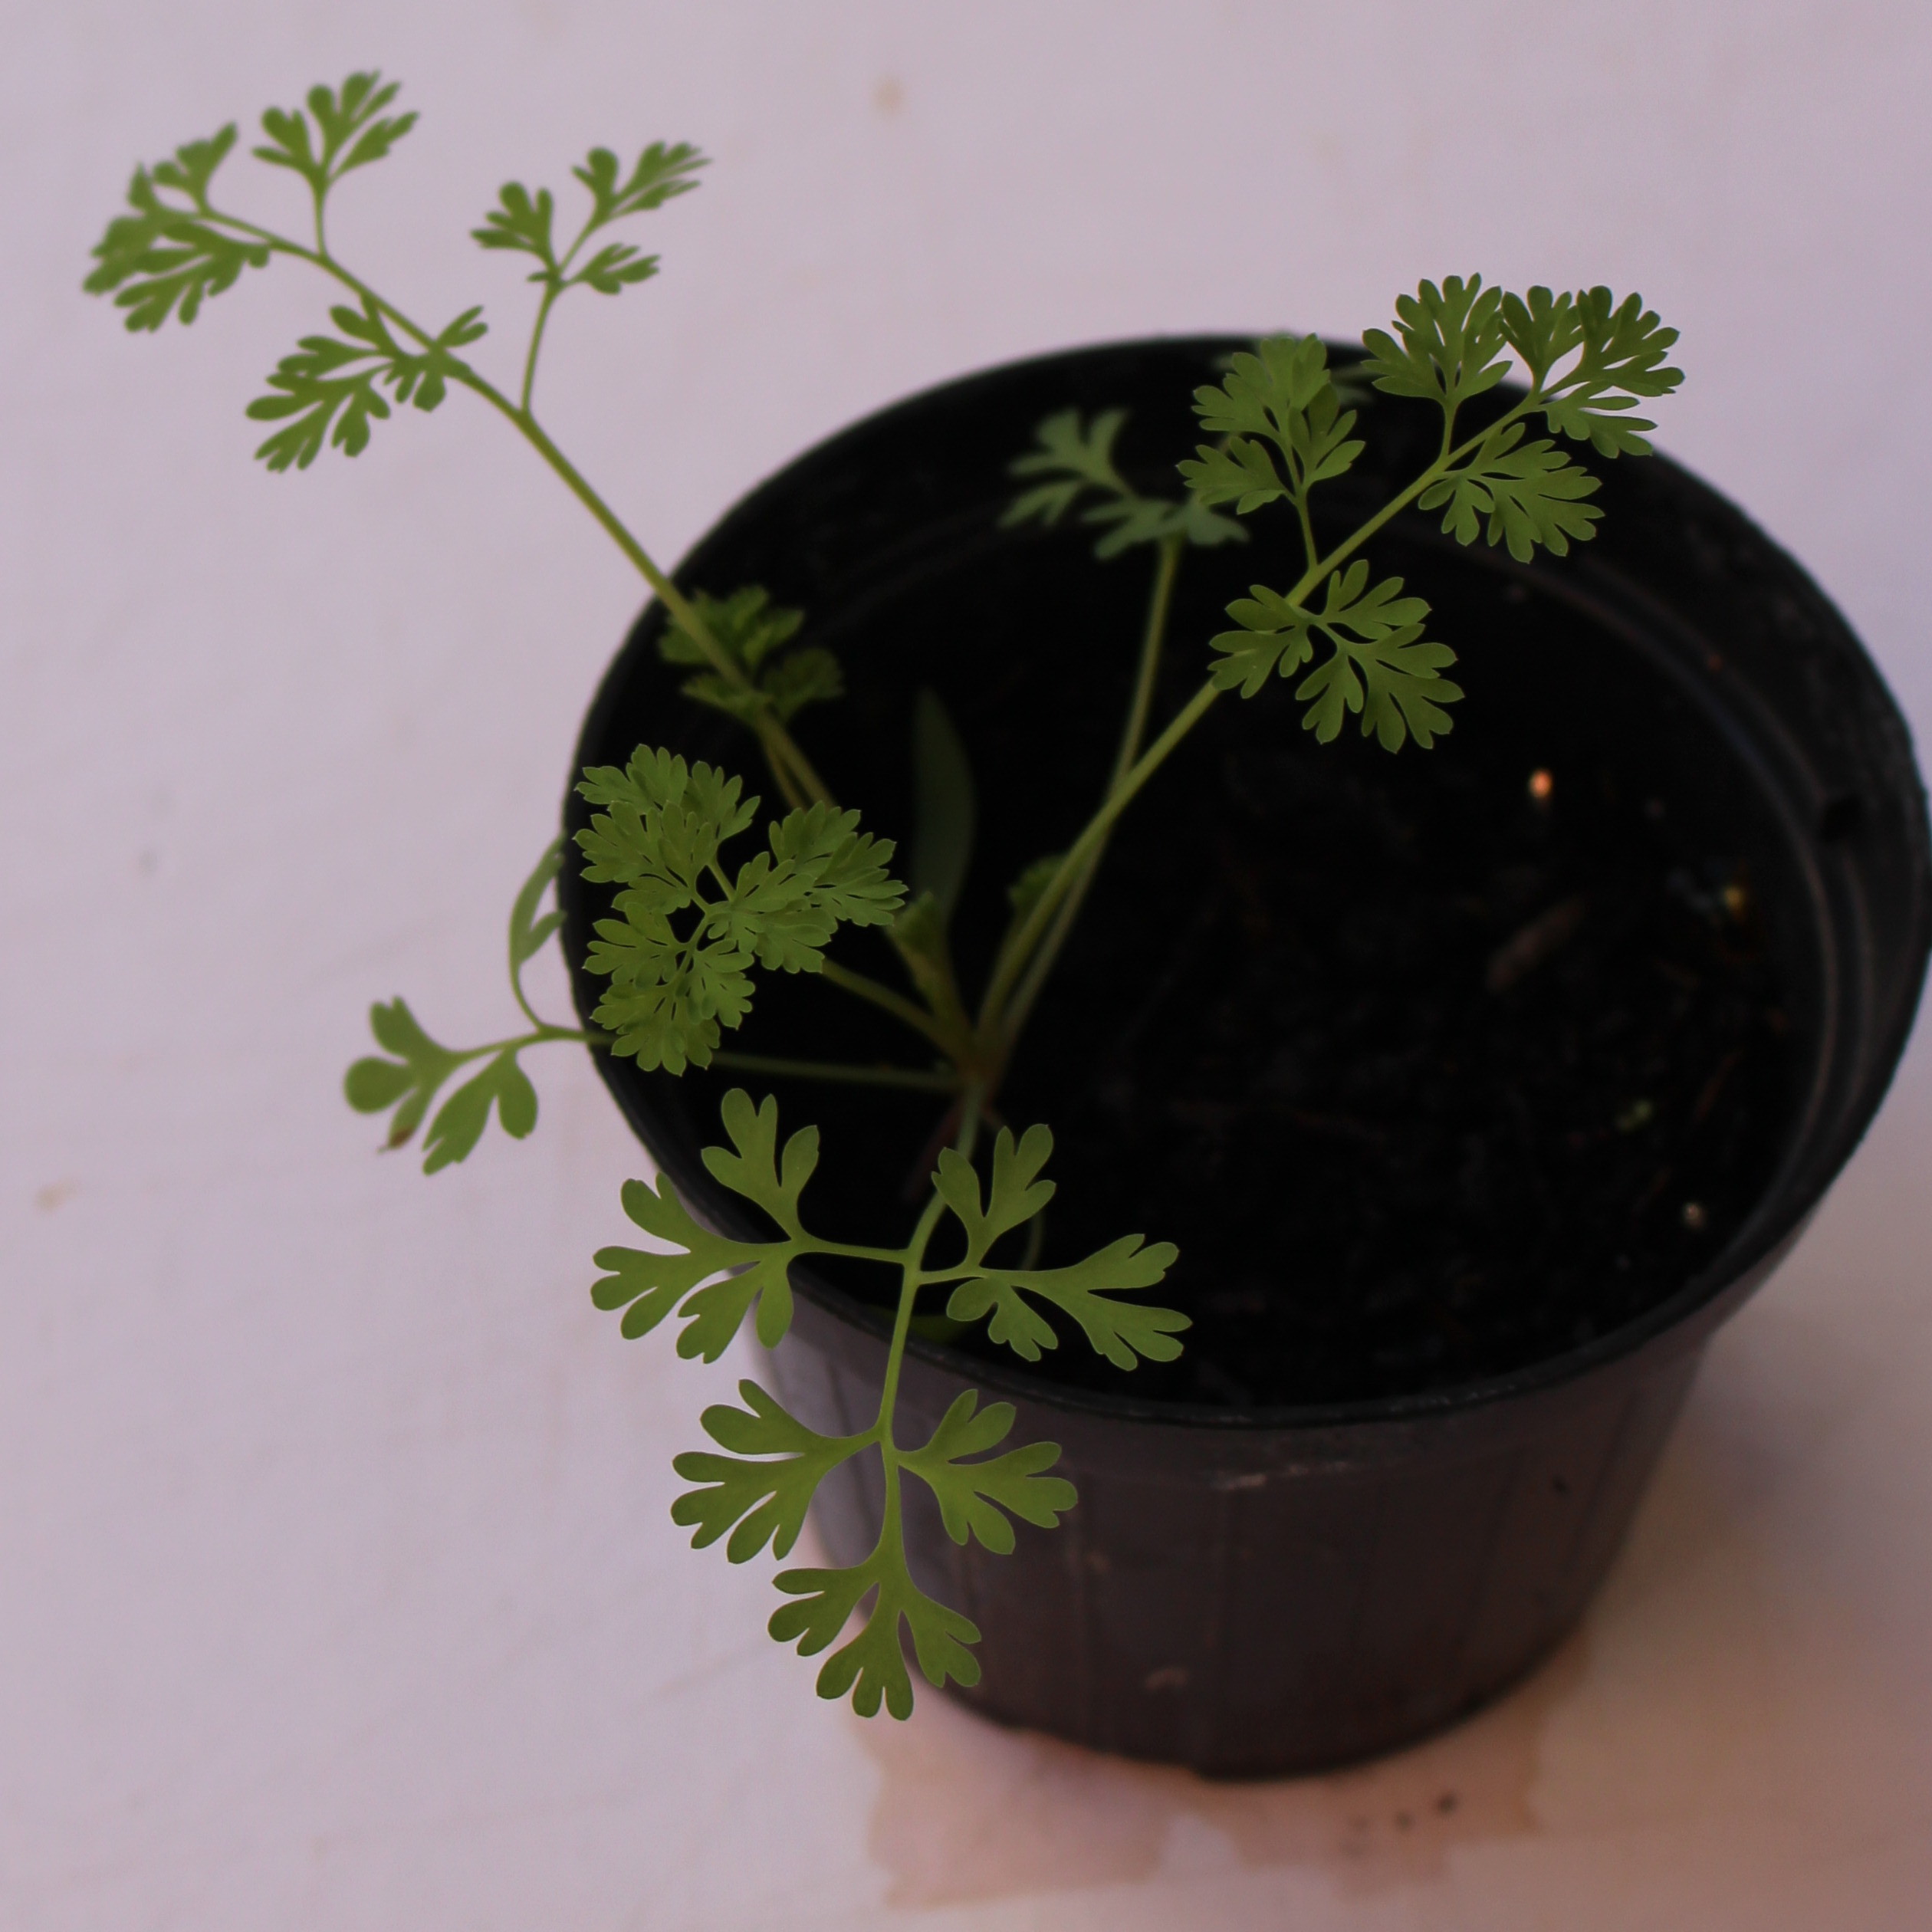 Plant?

Fumaria officinalis
